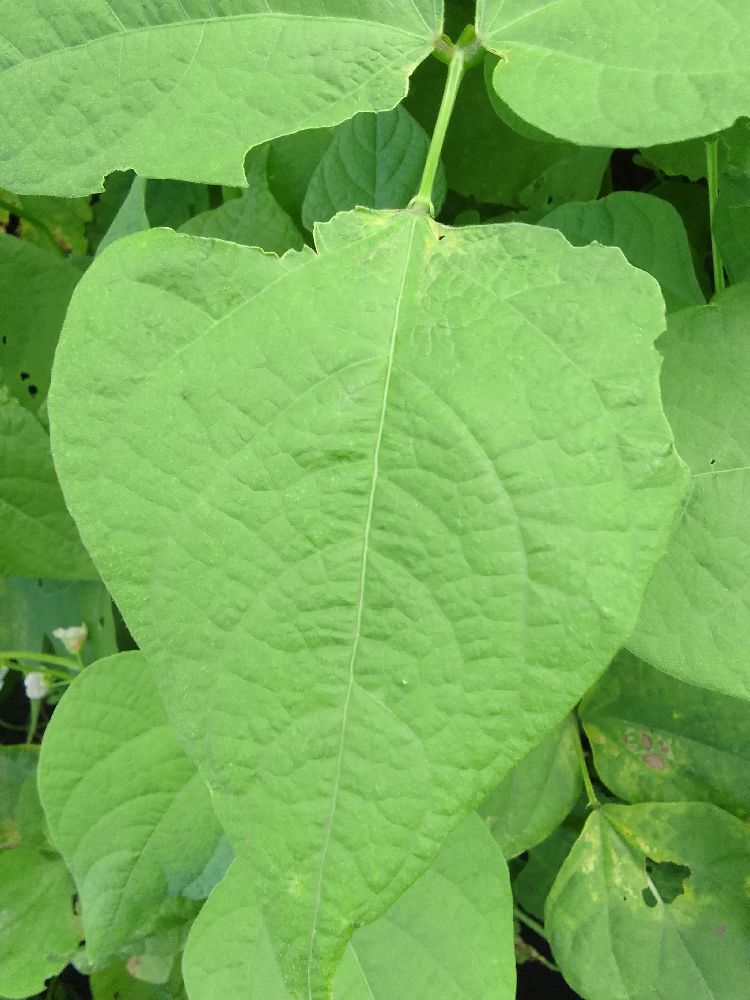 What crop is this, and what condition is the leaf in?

common bean, healthy
